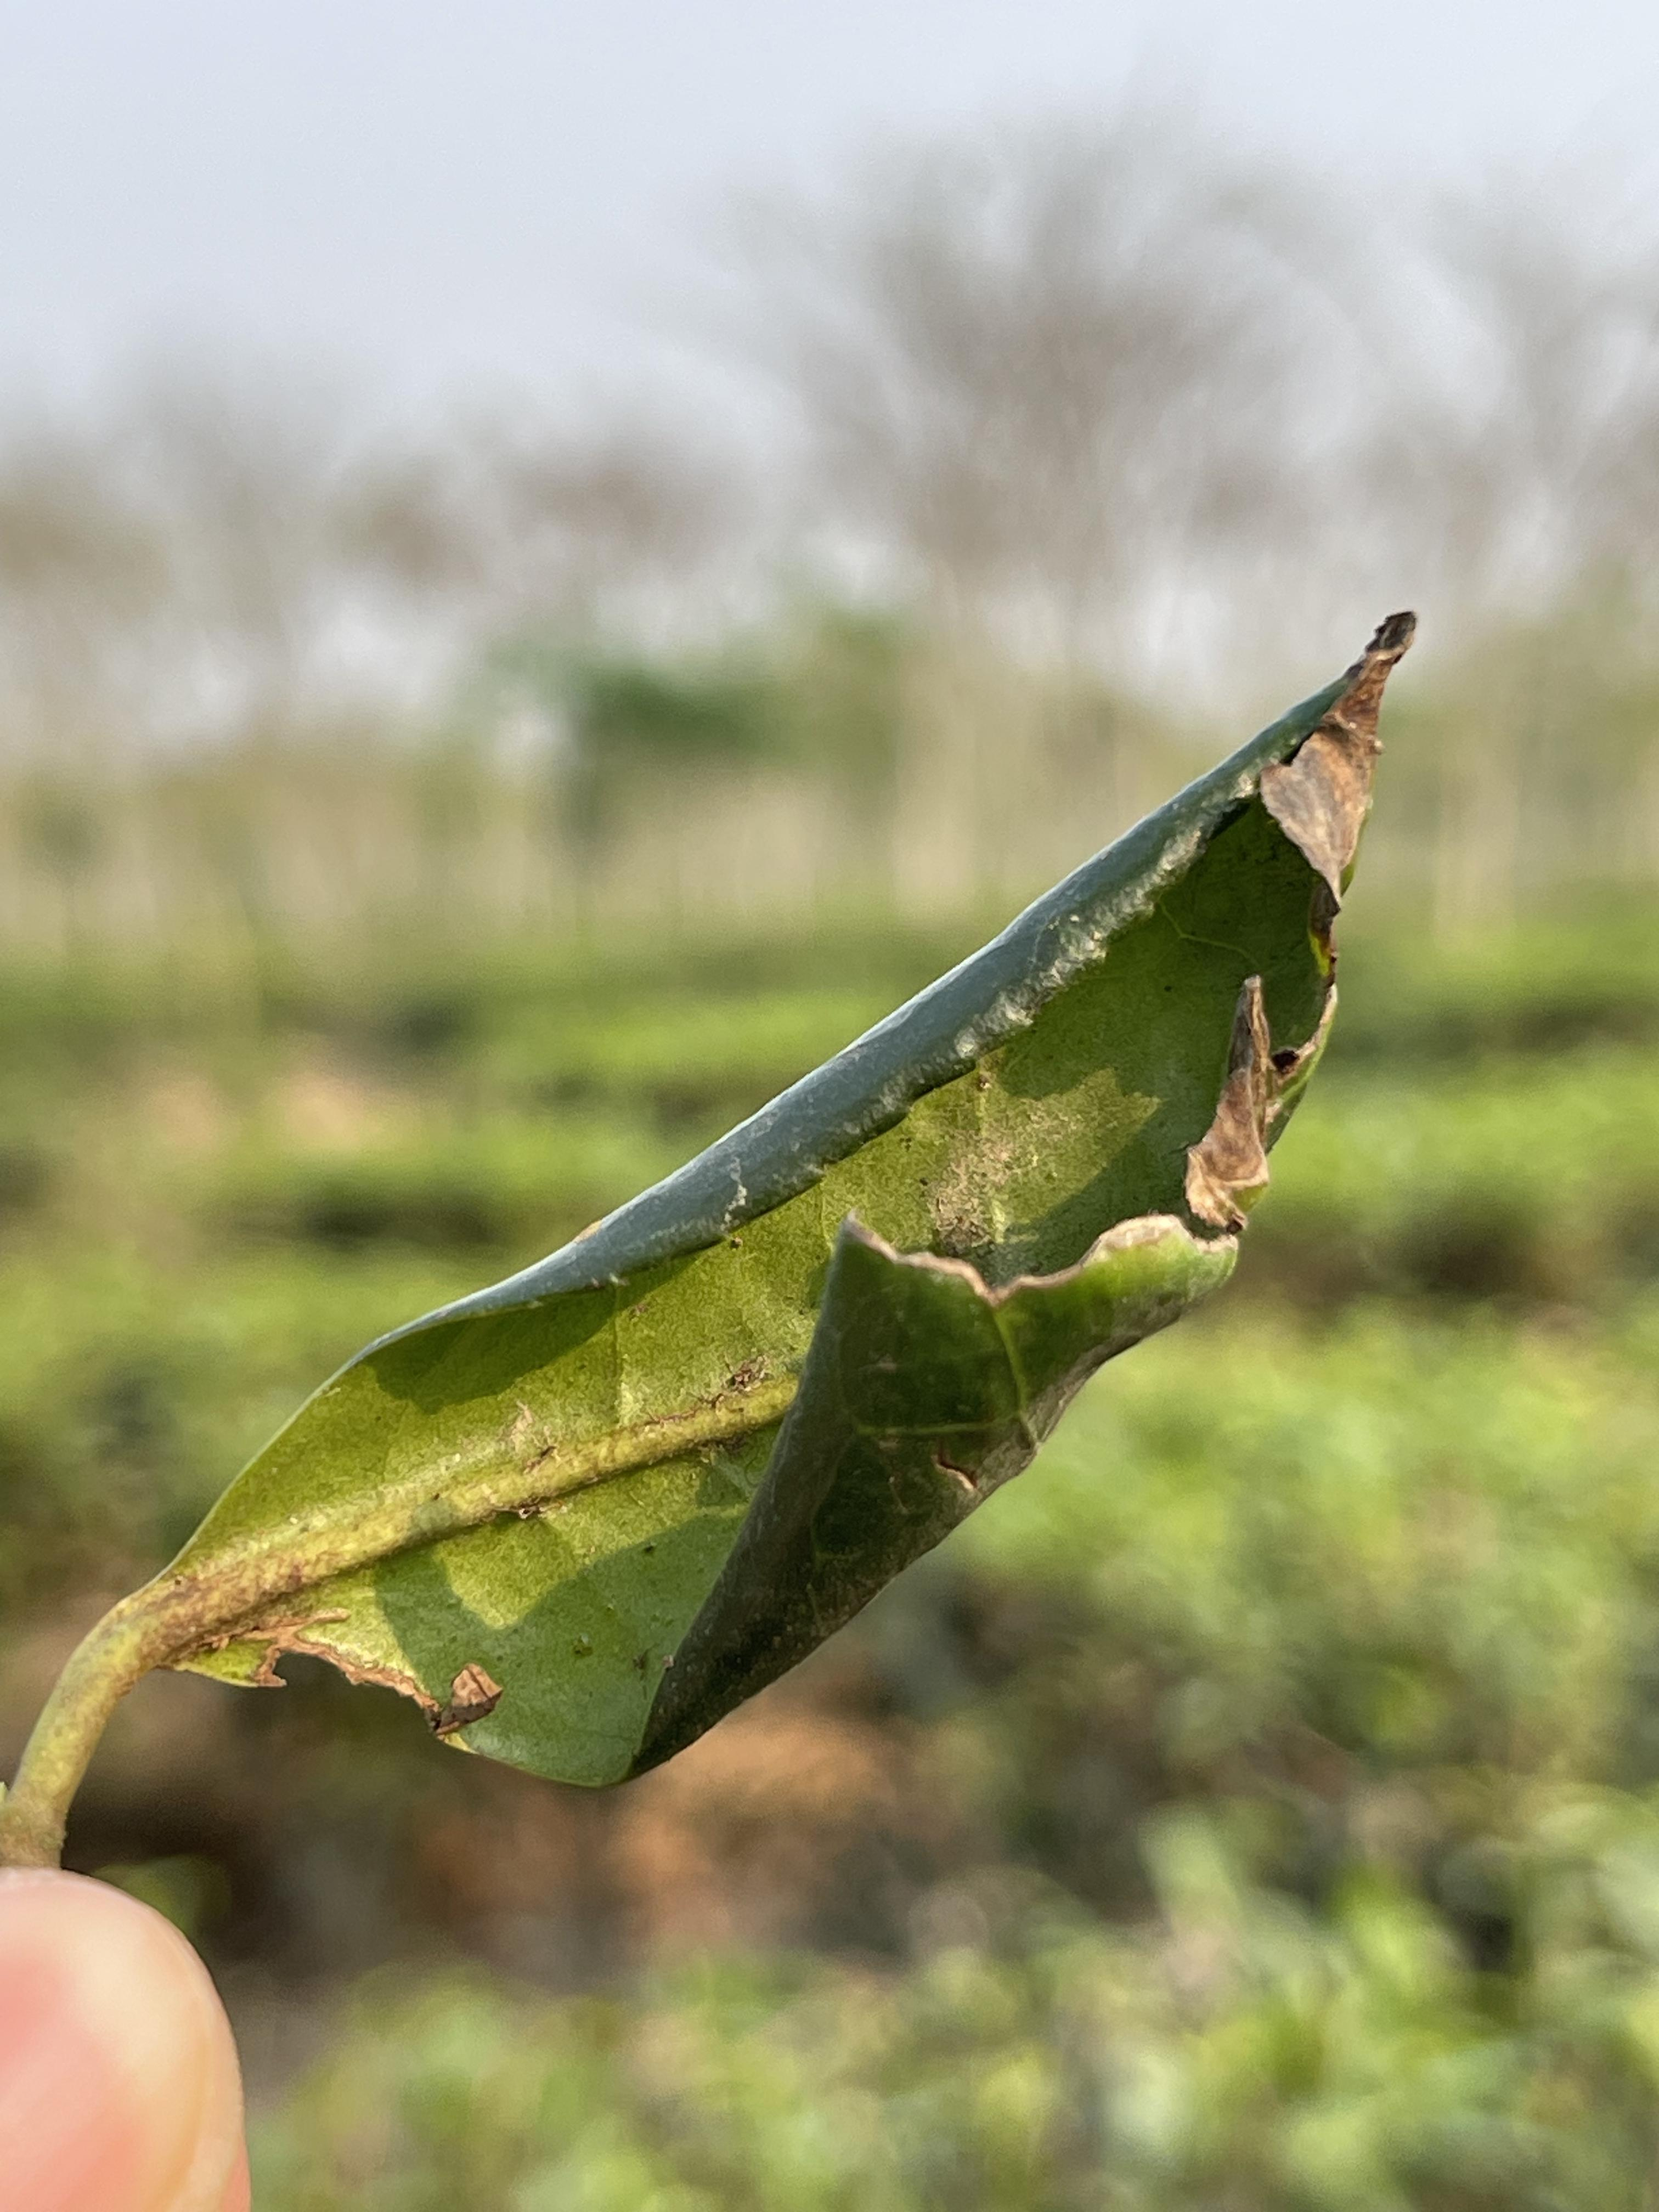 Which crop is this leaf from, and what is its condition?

tea, helopeltis
